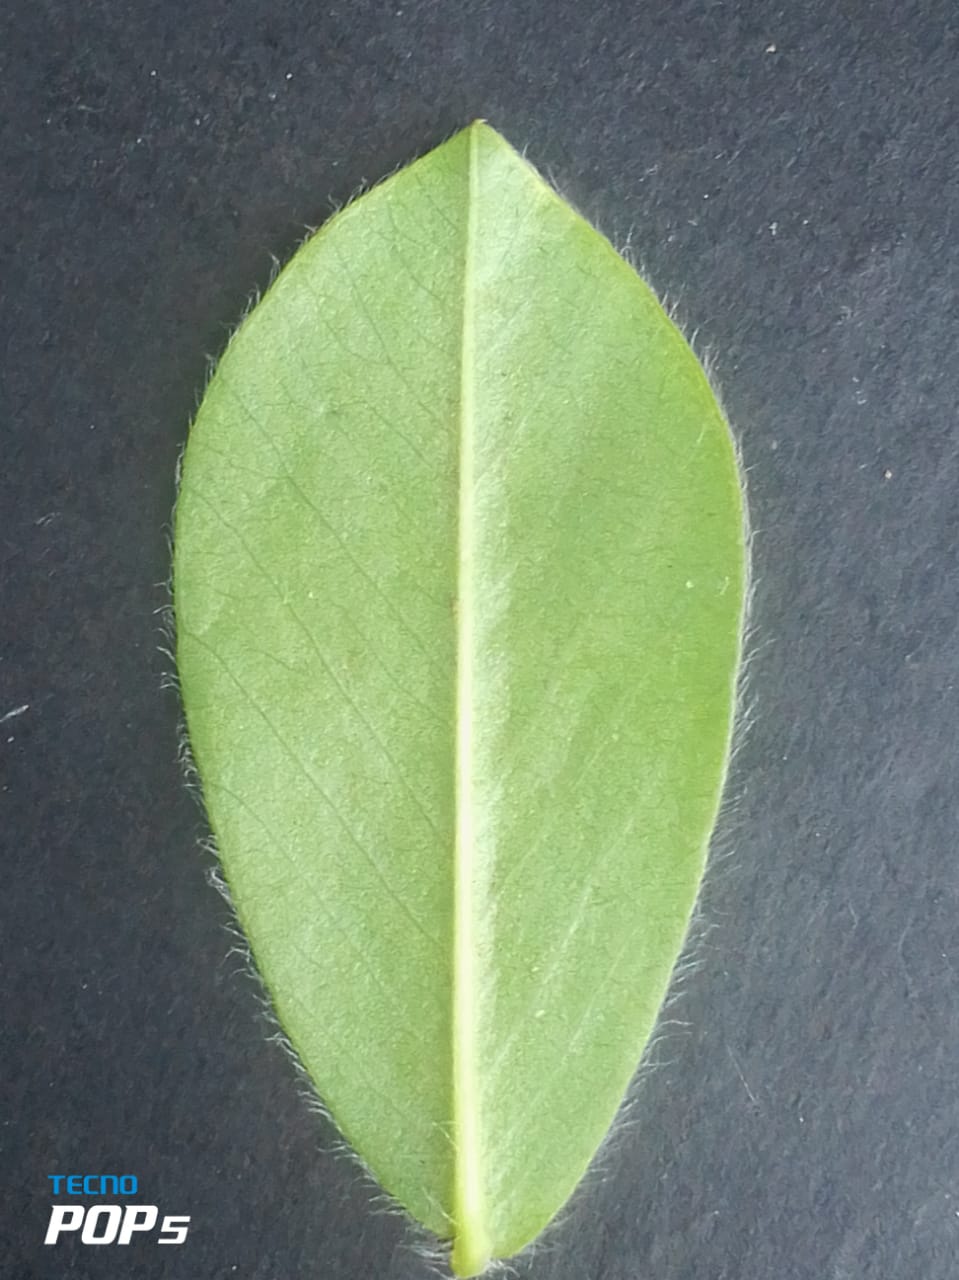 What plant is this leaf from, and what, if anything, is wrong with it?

peanut, healthy leaves
